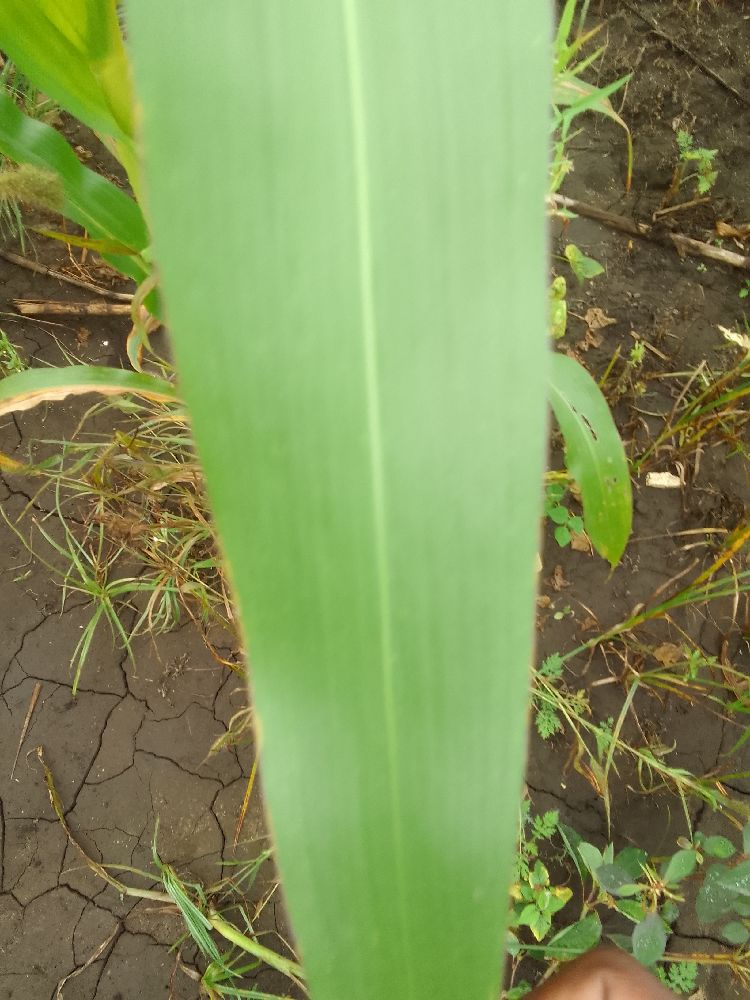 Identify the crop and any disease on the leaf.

maize, healthy
